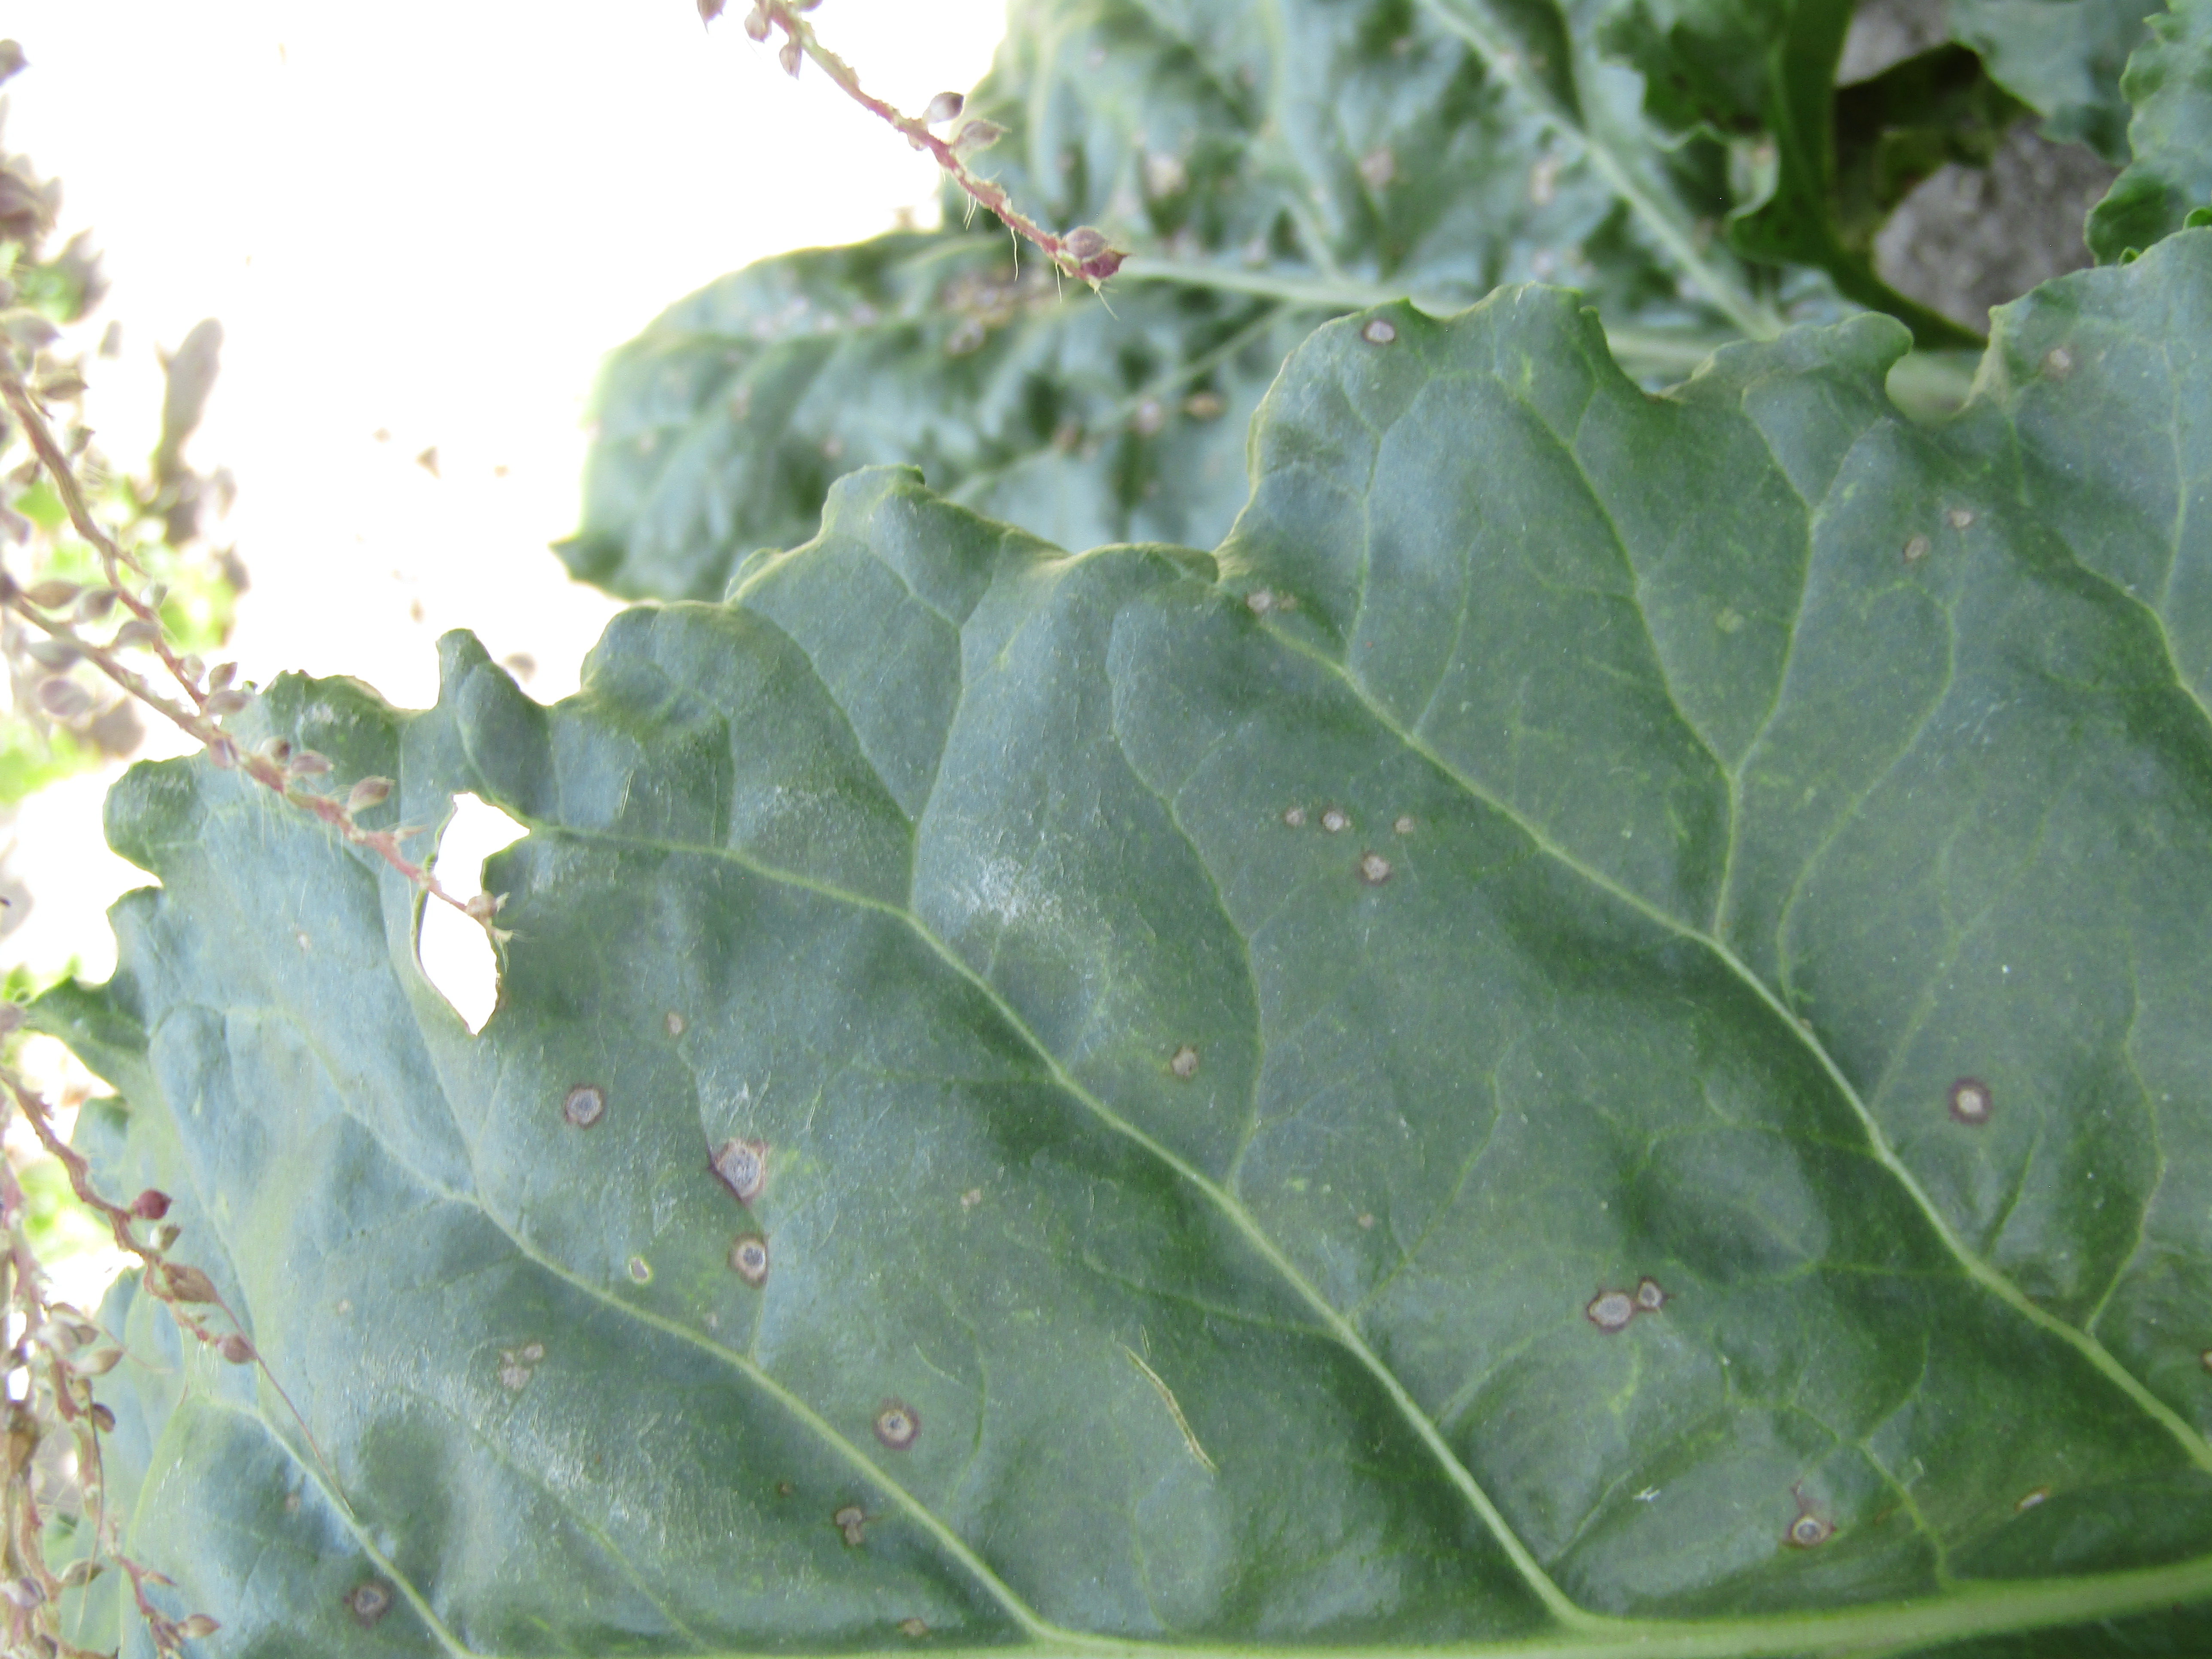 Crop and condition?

beet, cercospora
